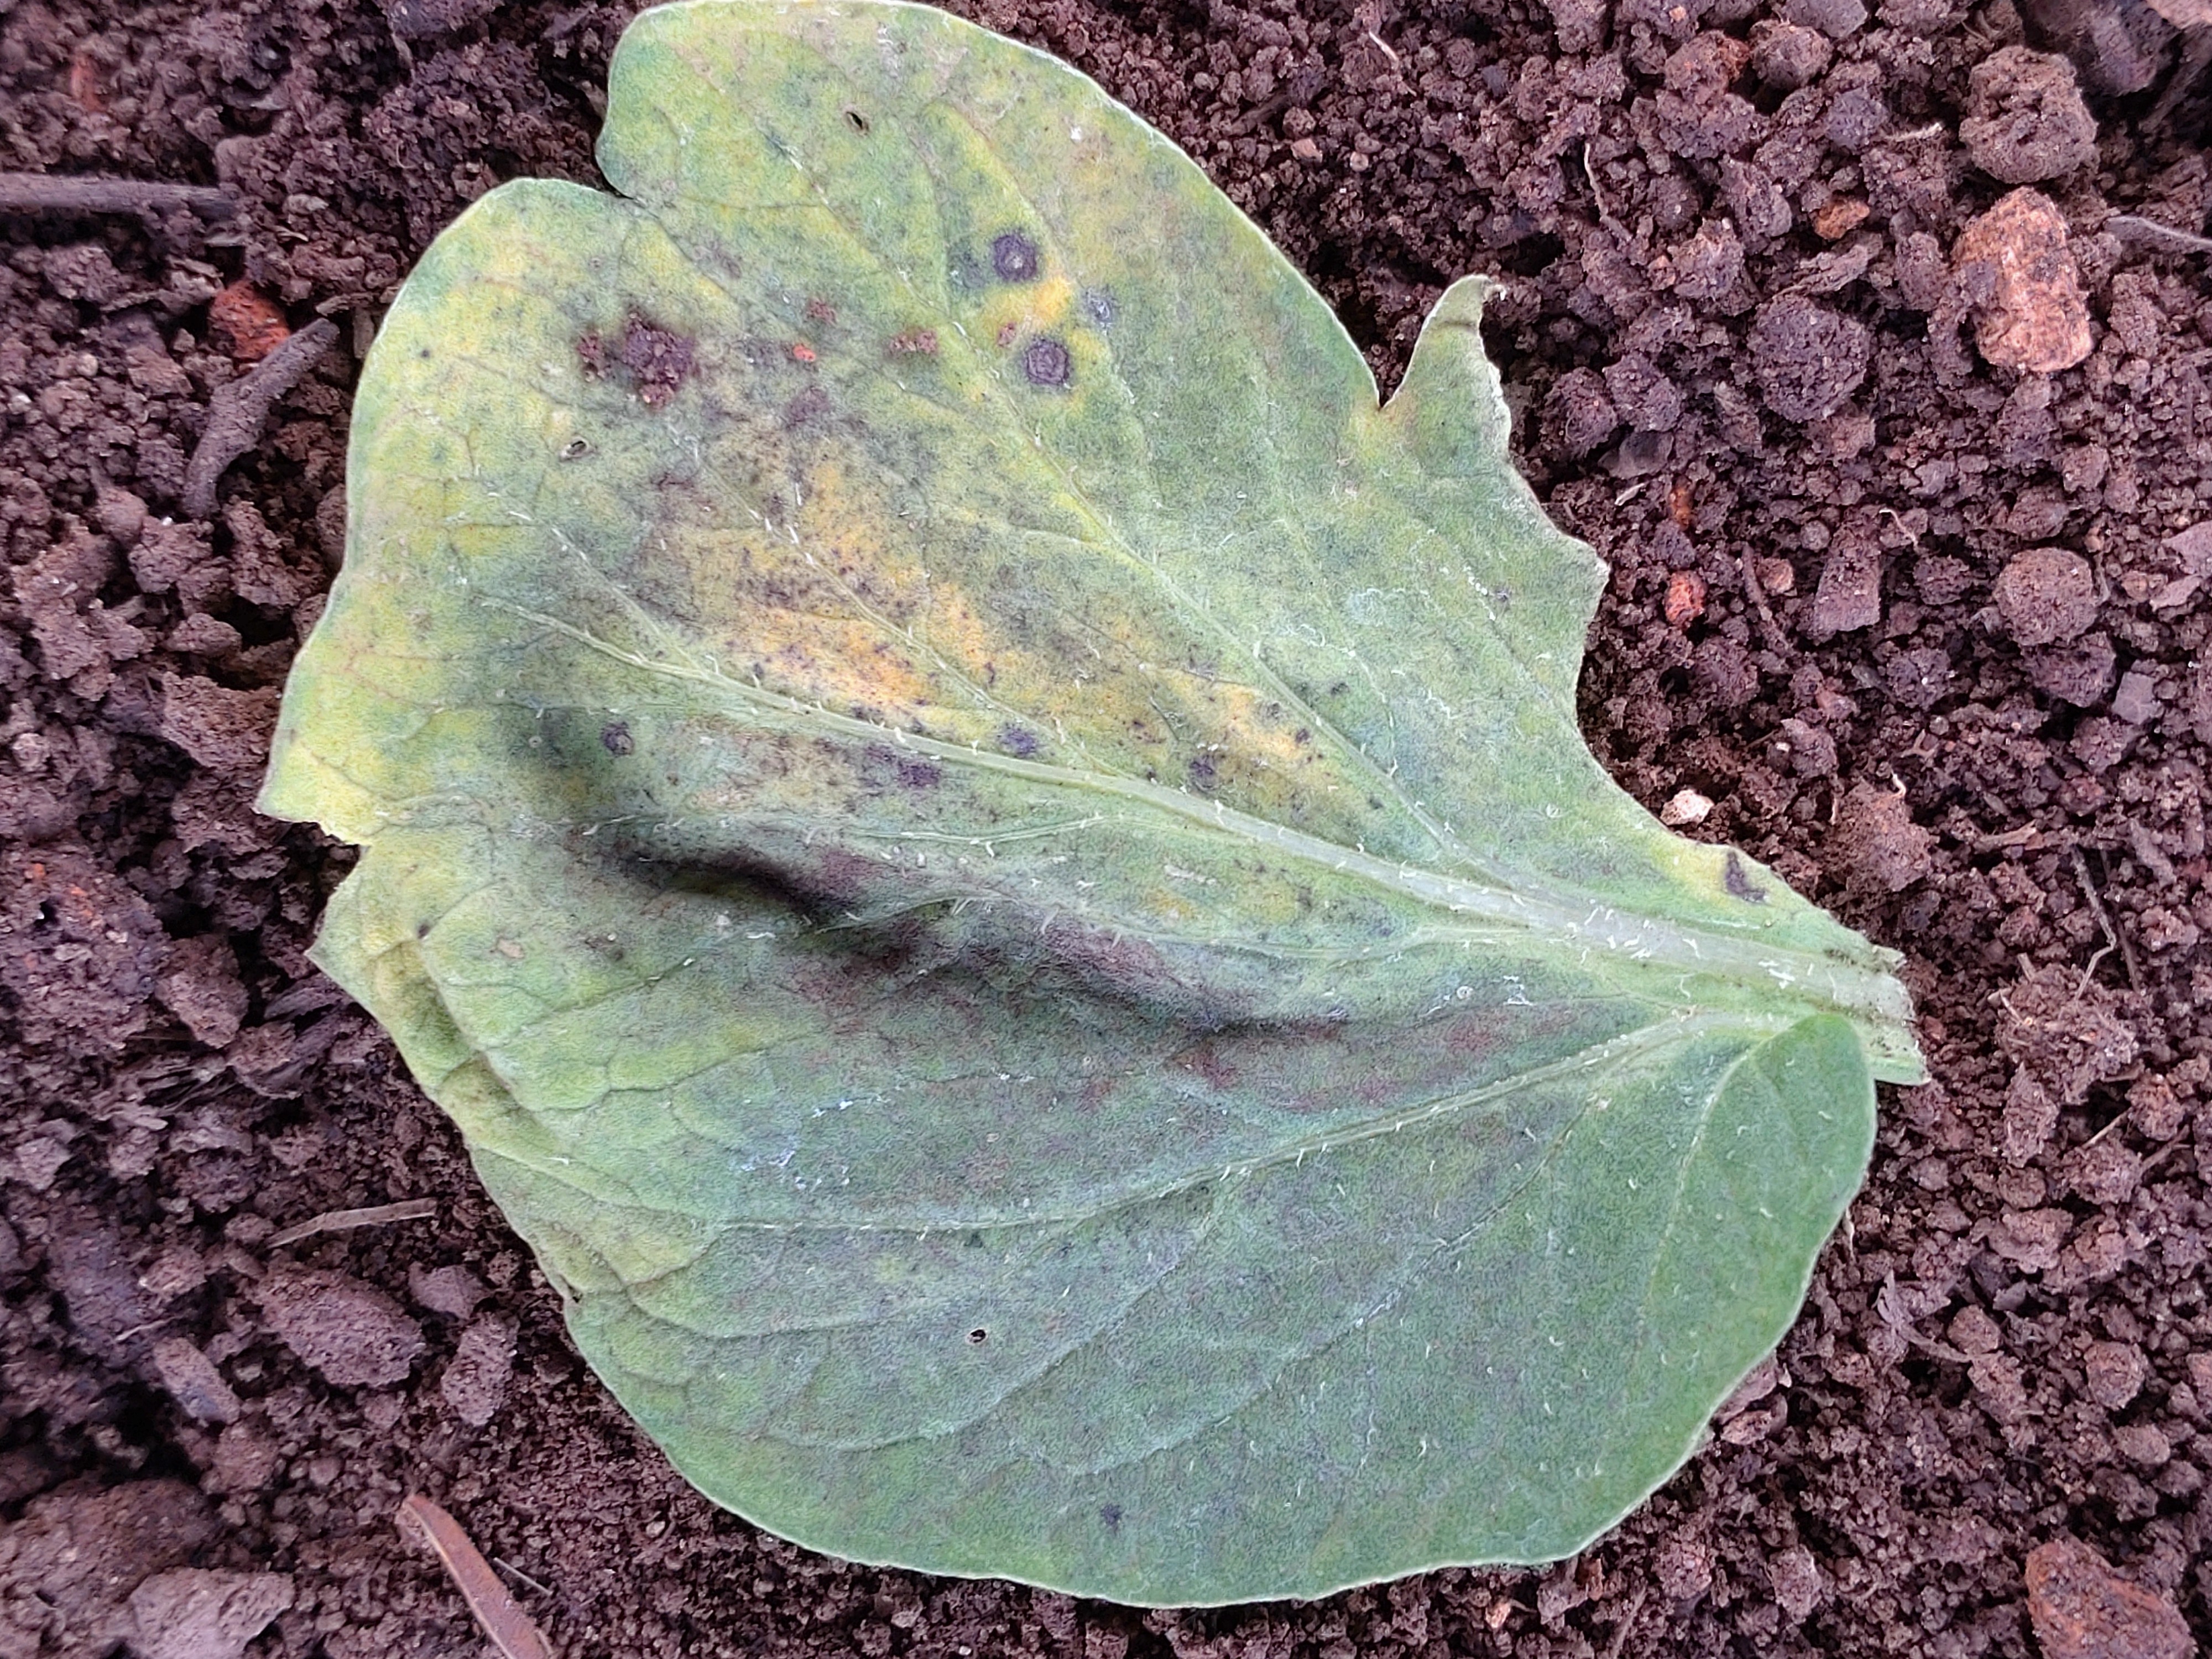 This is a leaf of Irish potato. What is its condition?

late blight
